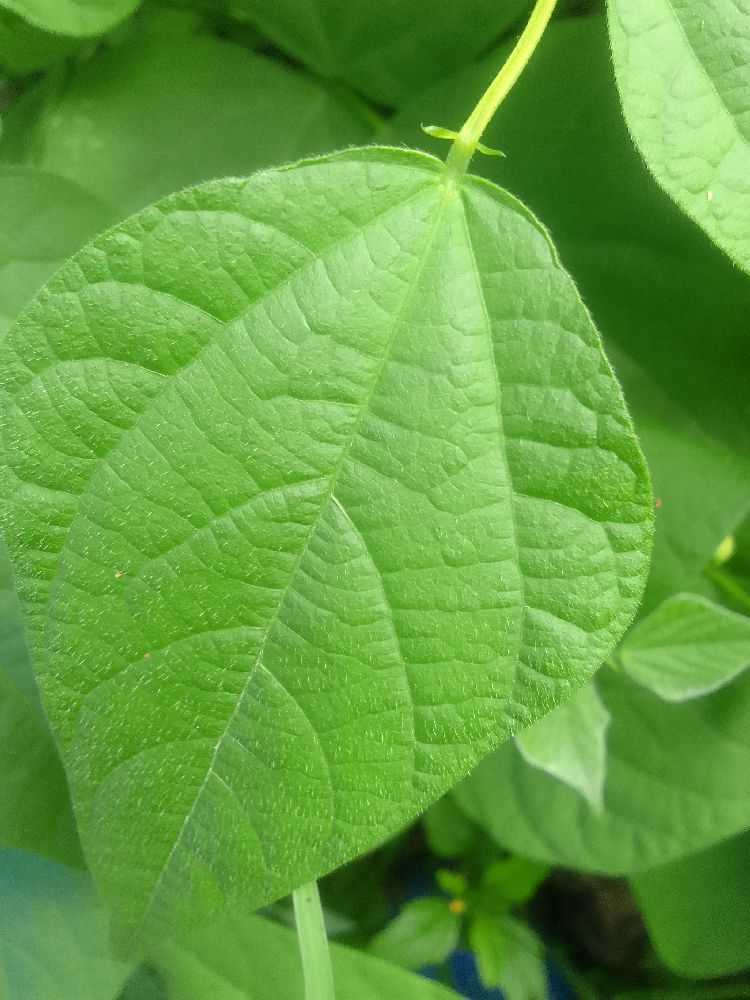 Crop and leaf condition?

common bean, healthy
